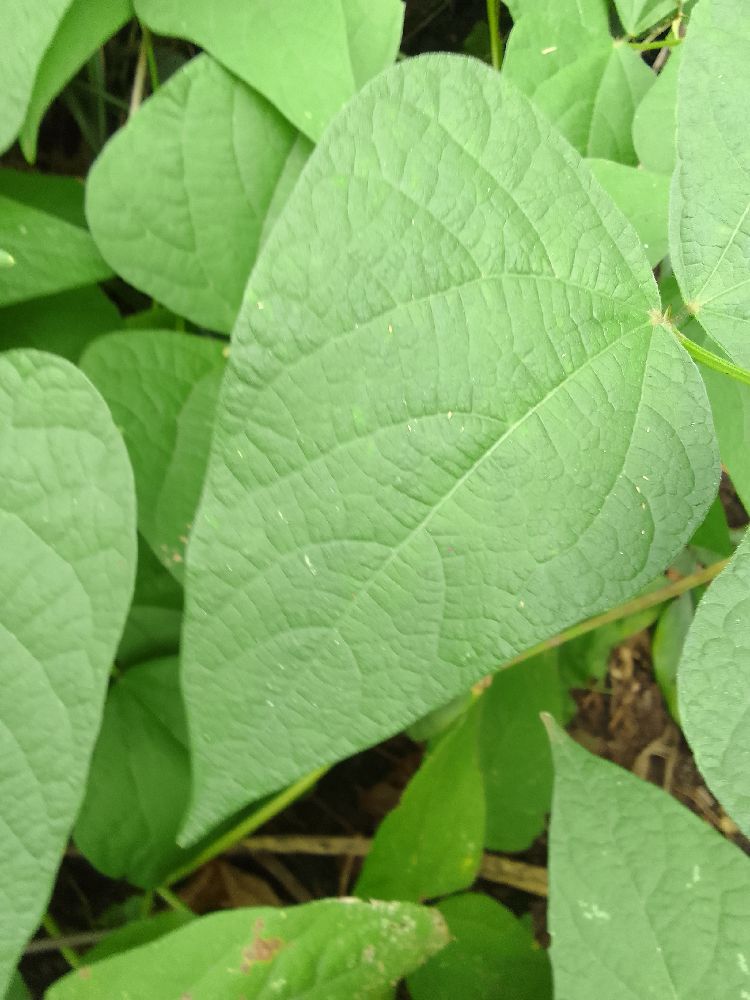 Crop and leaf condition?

common bean, healthy
